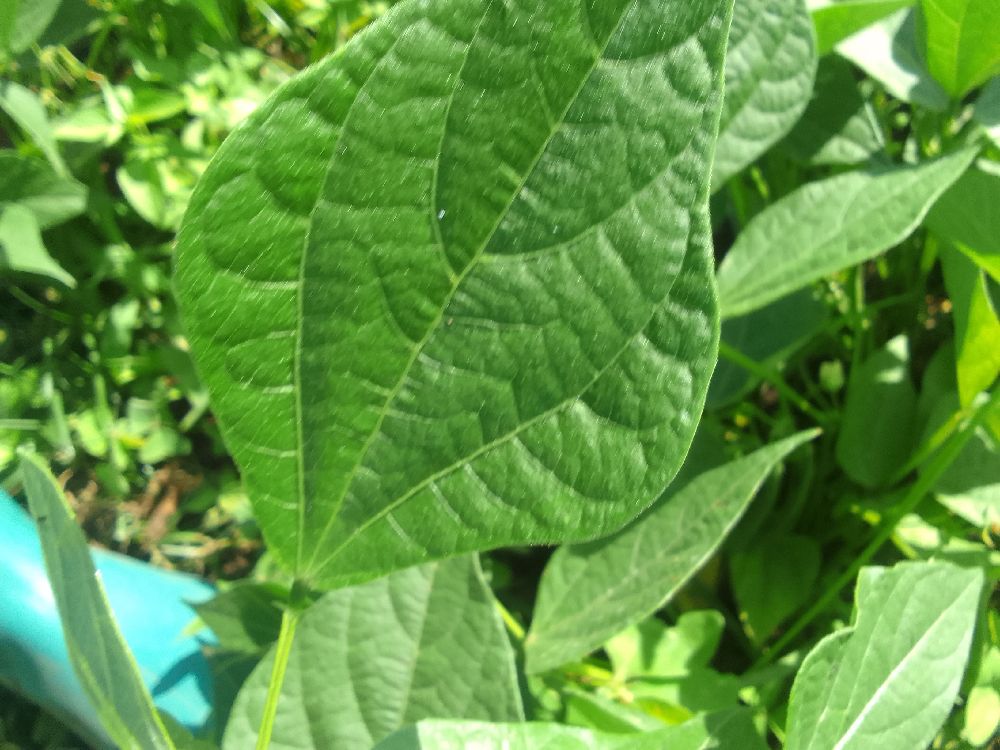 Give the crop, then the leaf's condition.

common bean, healthy
